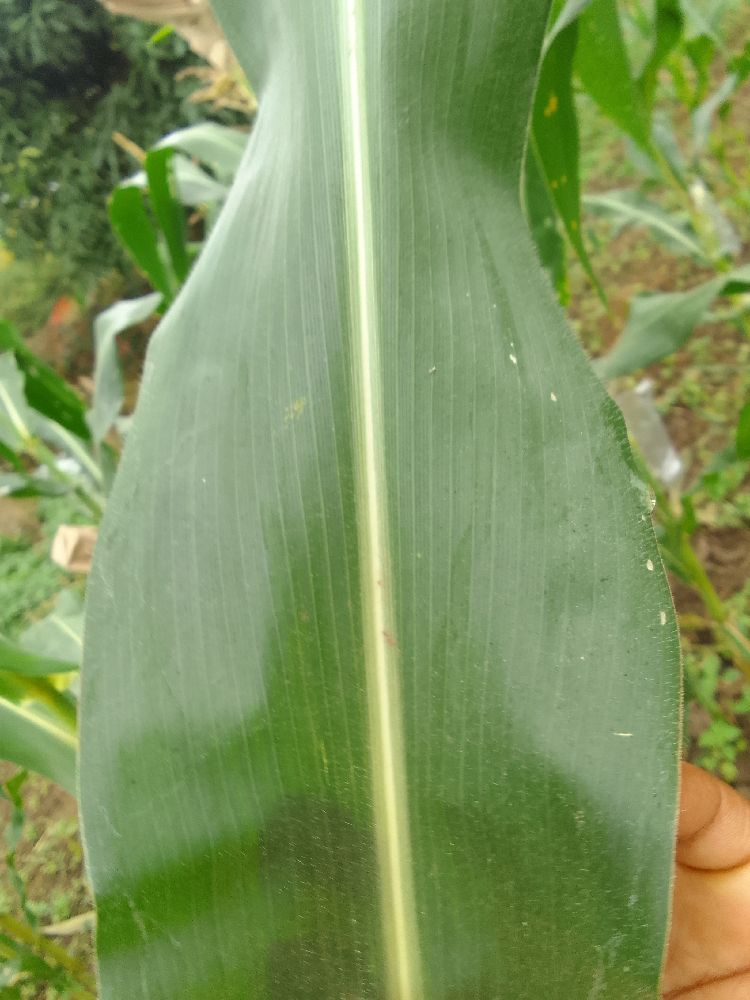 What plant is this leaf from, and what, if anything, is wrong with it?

maize, healthy
